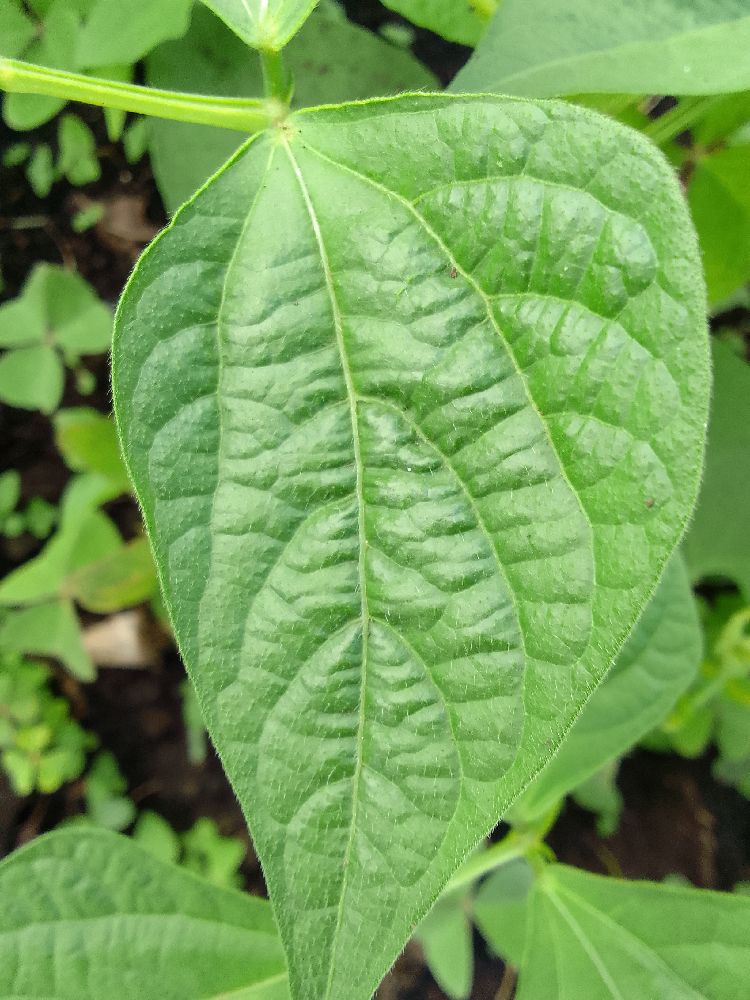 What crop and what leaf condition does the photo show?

common bean, healthy
